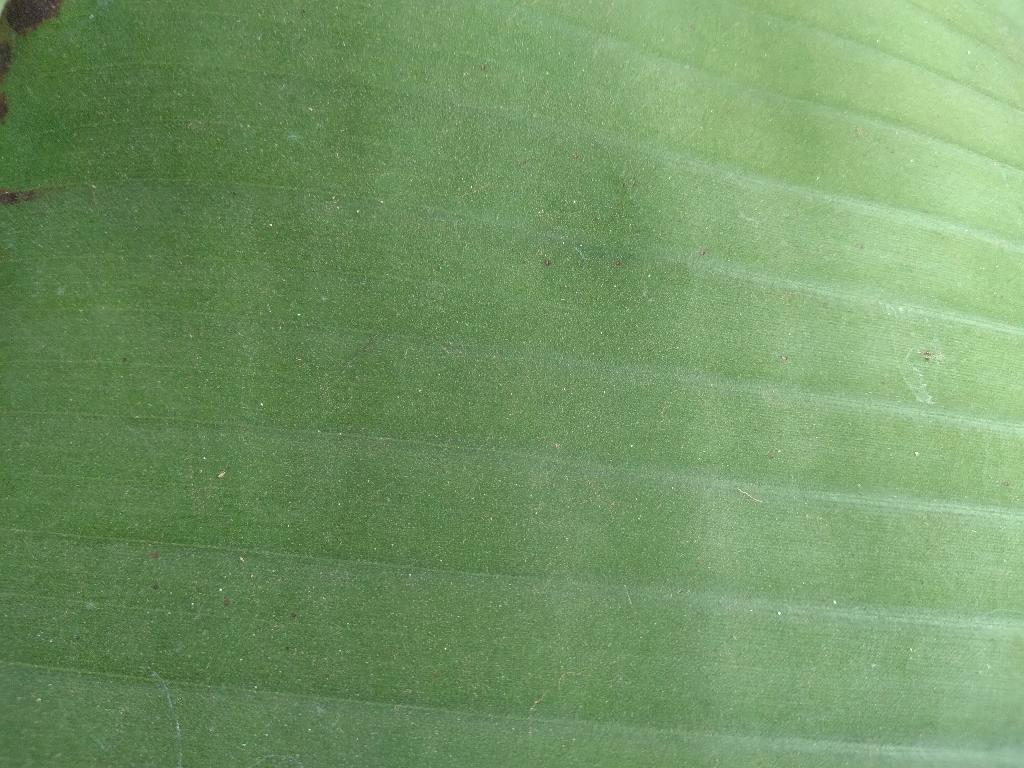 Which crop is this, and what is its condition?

banana, healthy
